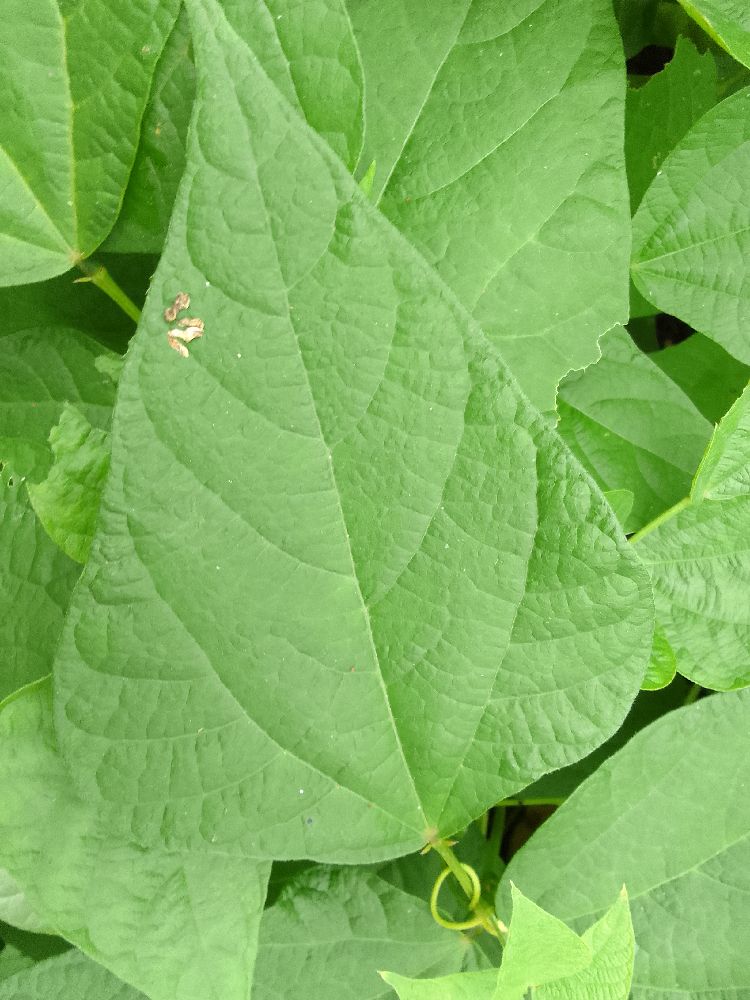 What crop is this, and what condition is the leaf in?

common bean, healthy
